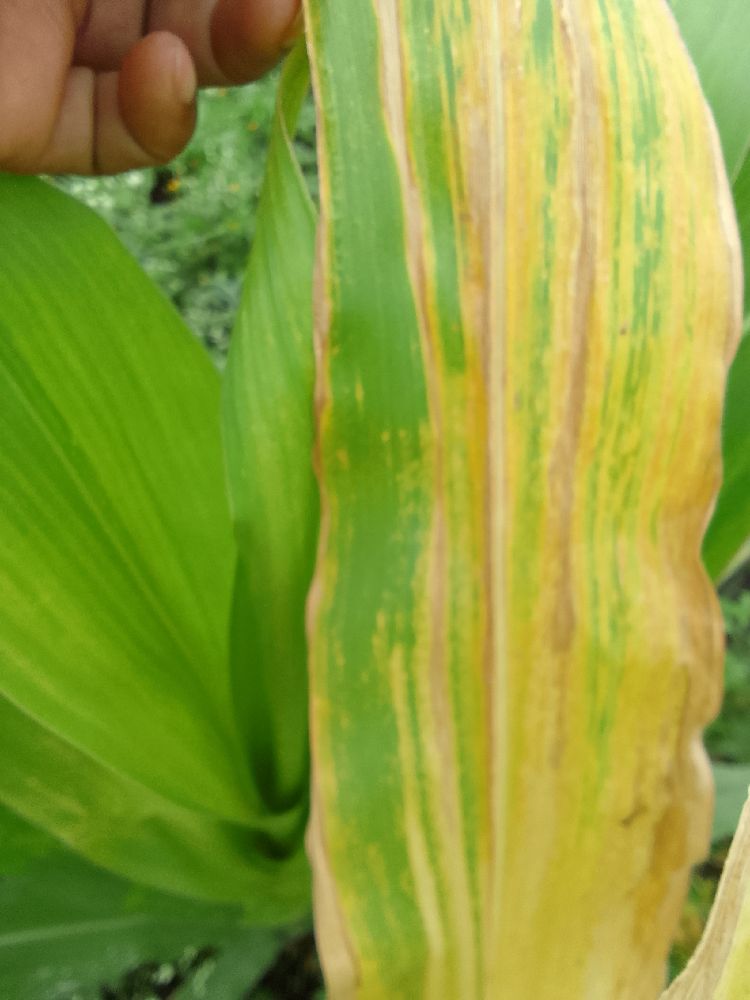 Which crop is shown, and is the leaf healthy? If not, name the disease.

maize, maize lethal necrosis
